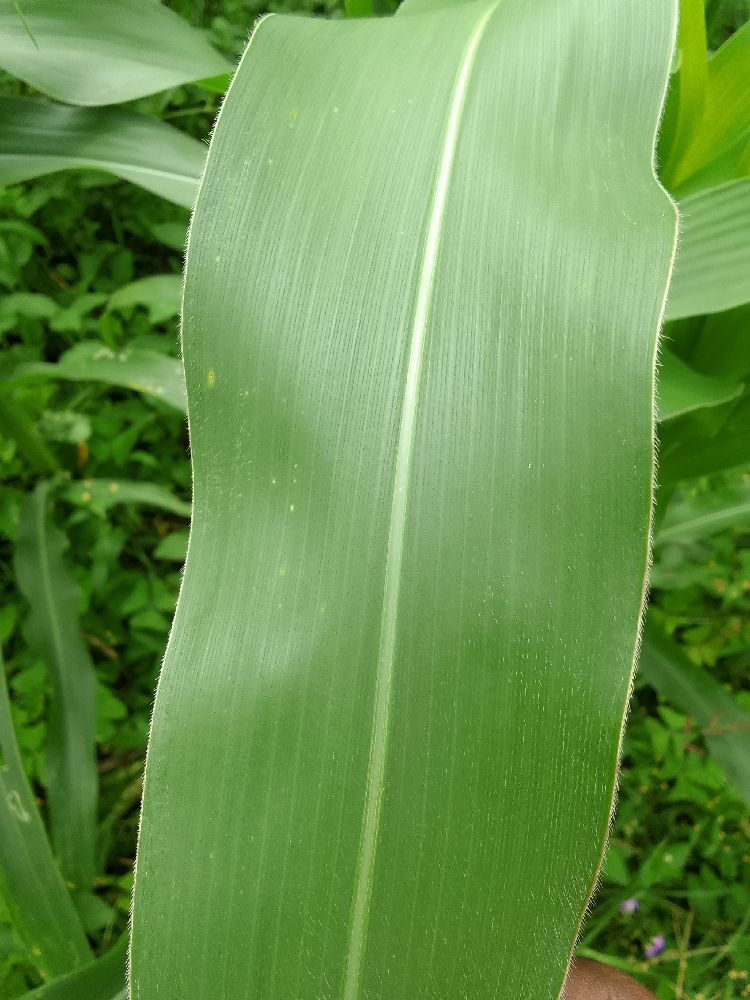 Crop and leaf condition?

maize, healthy
